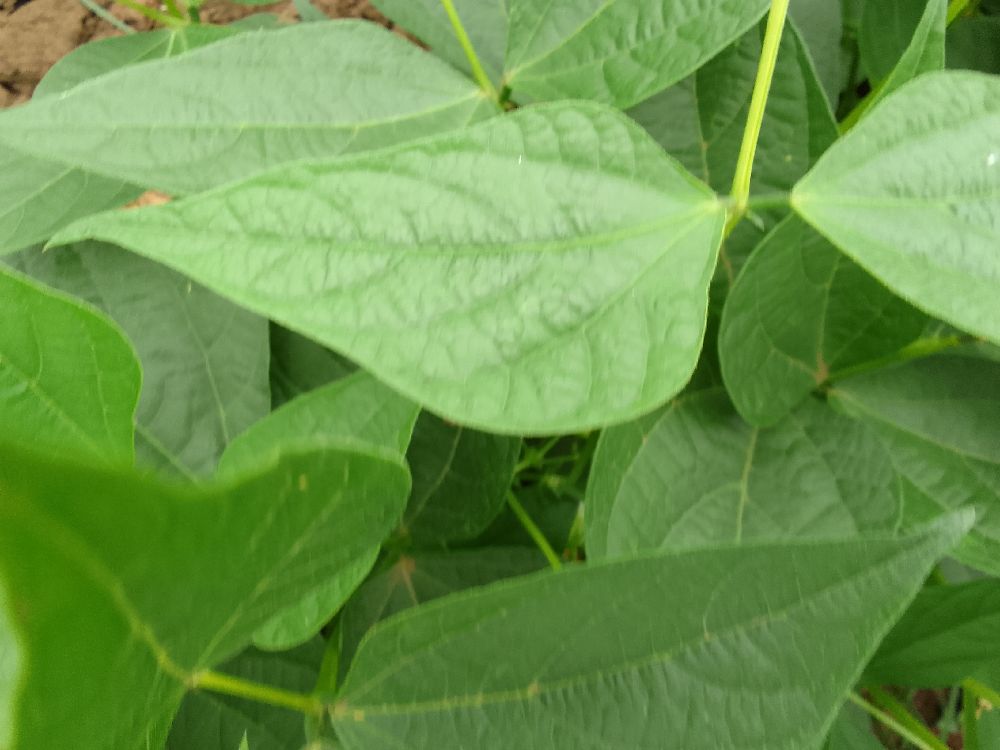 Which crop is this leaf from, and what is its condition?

common bean, healthy
